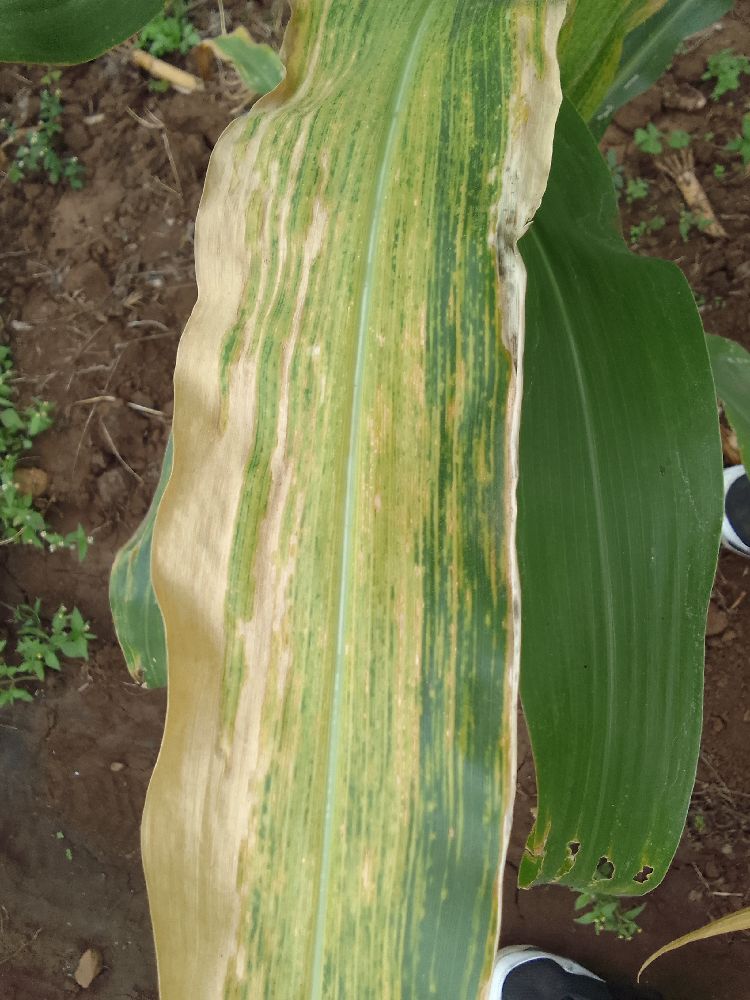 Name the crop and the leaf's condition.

maize, maize lethal necrosis
